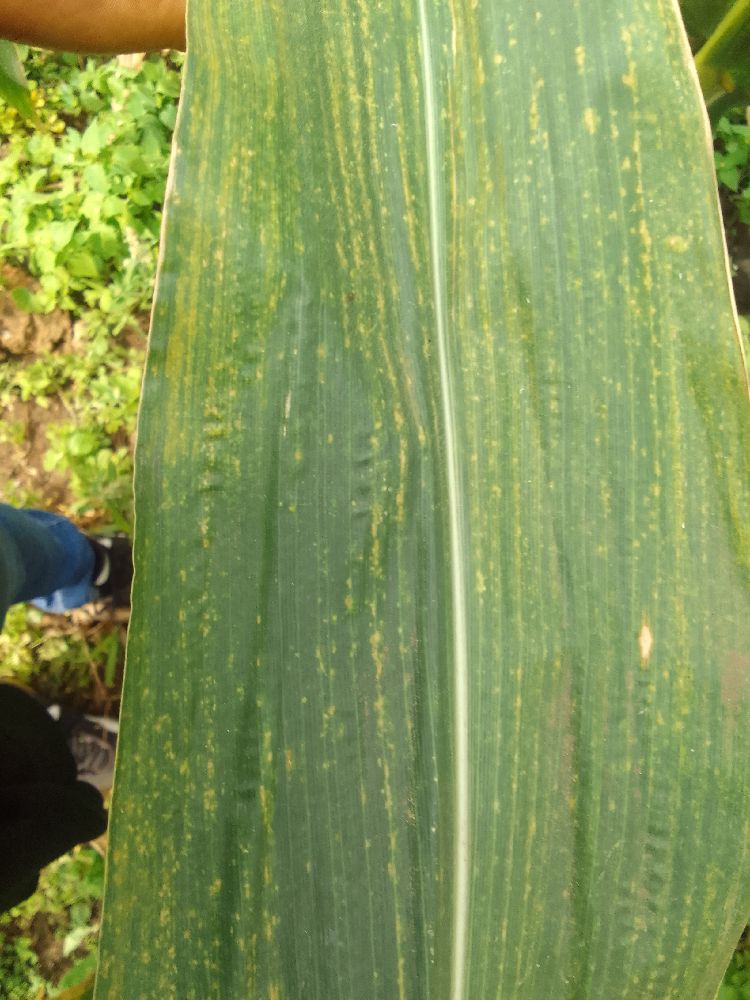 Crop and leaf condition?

maize, maize lethal necrosis
